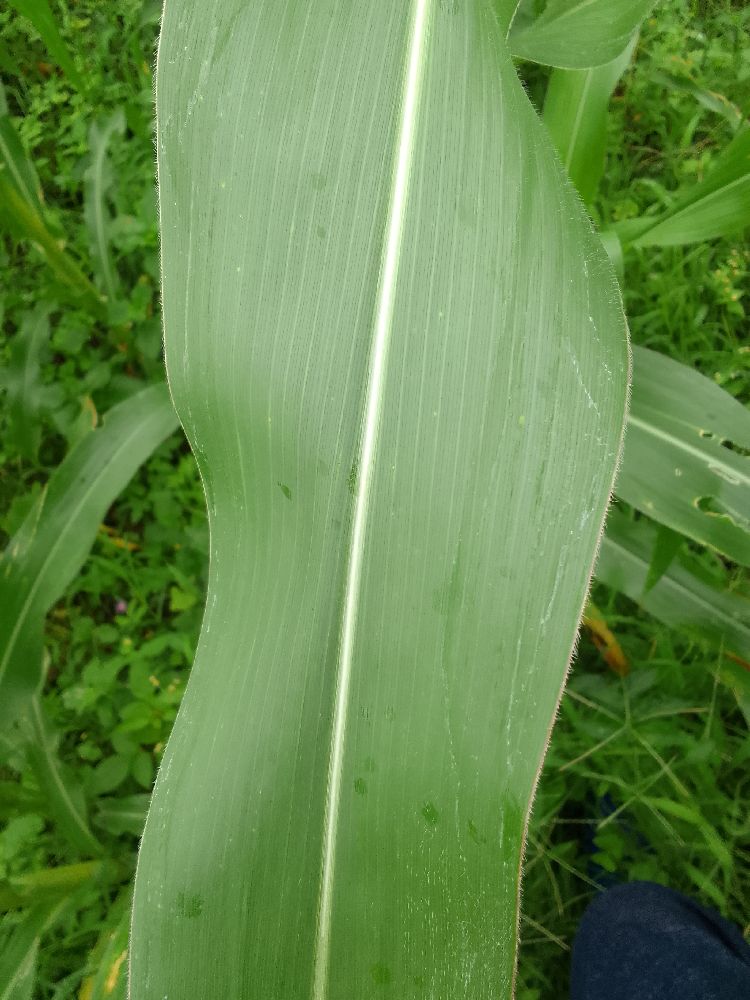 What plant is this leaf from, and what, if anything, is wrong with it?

maize, healthy
